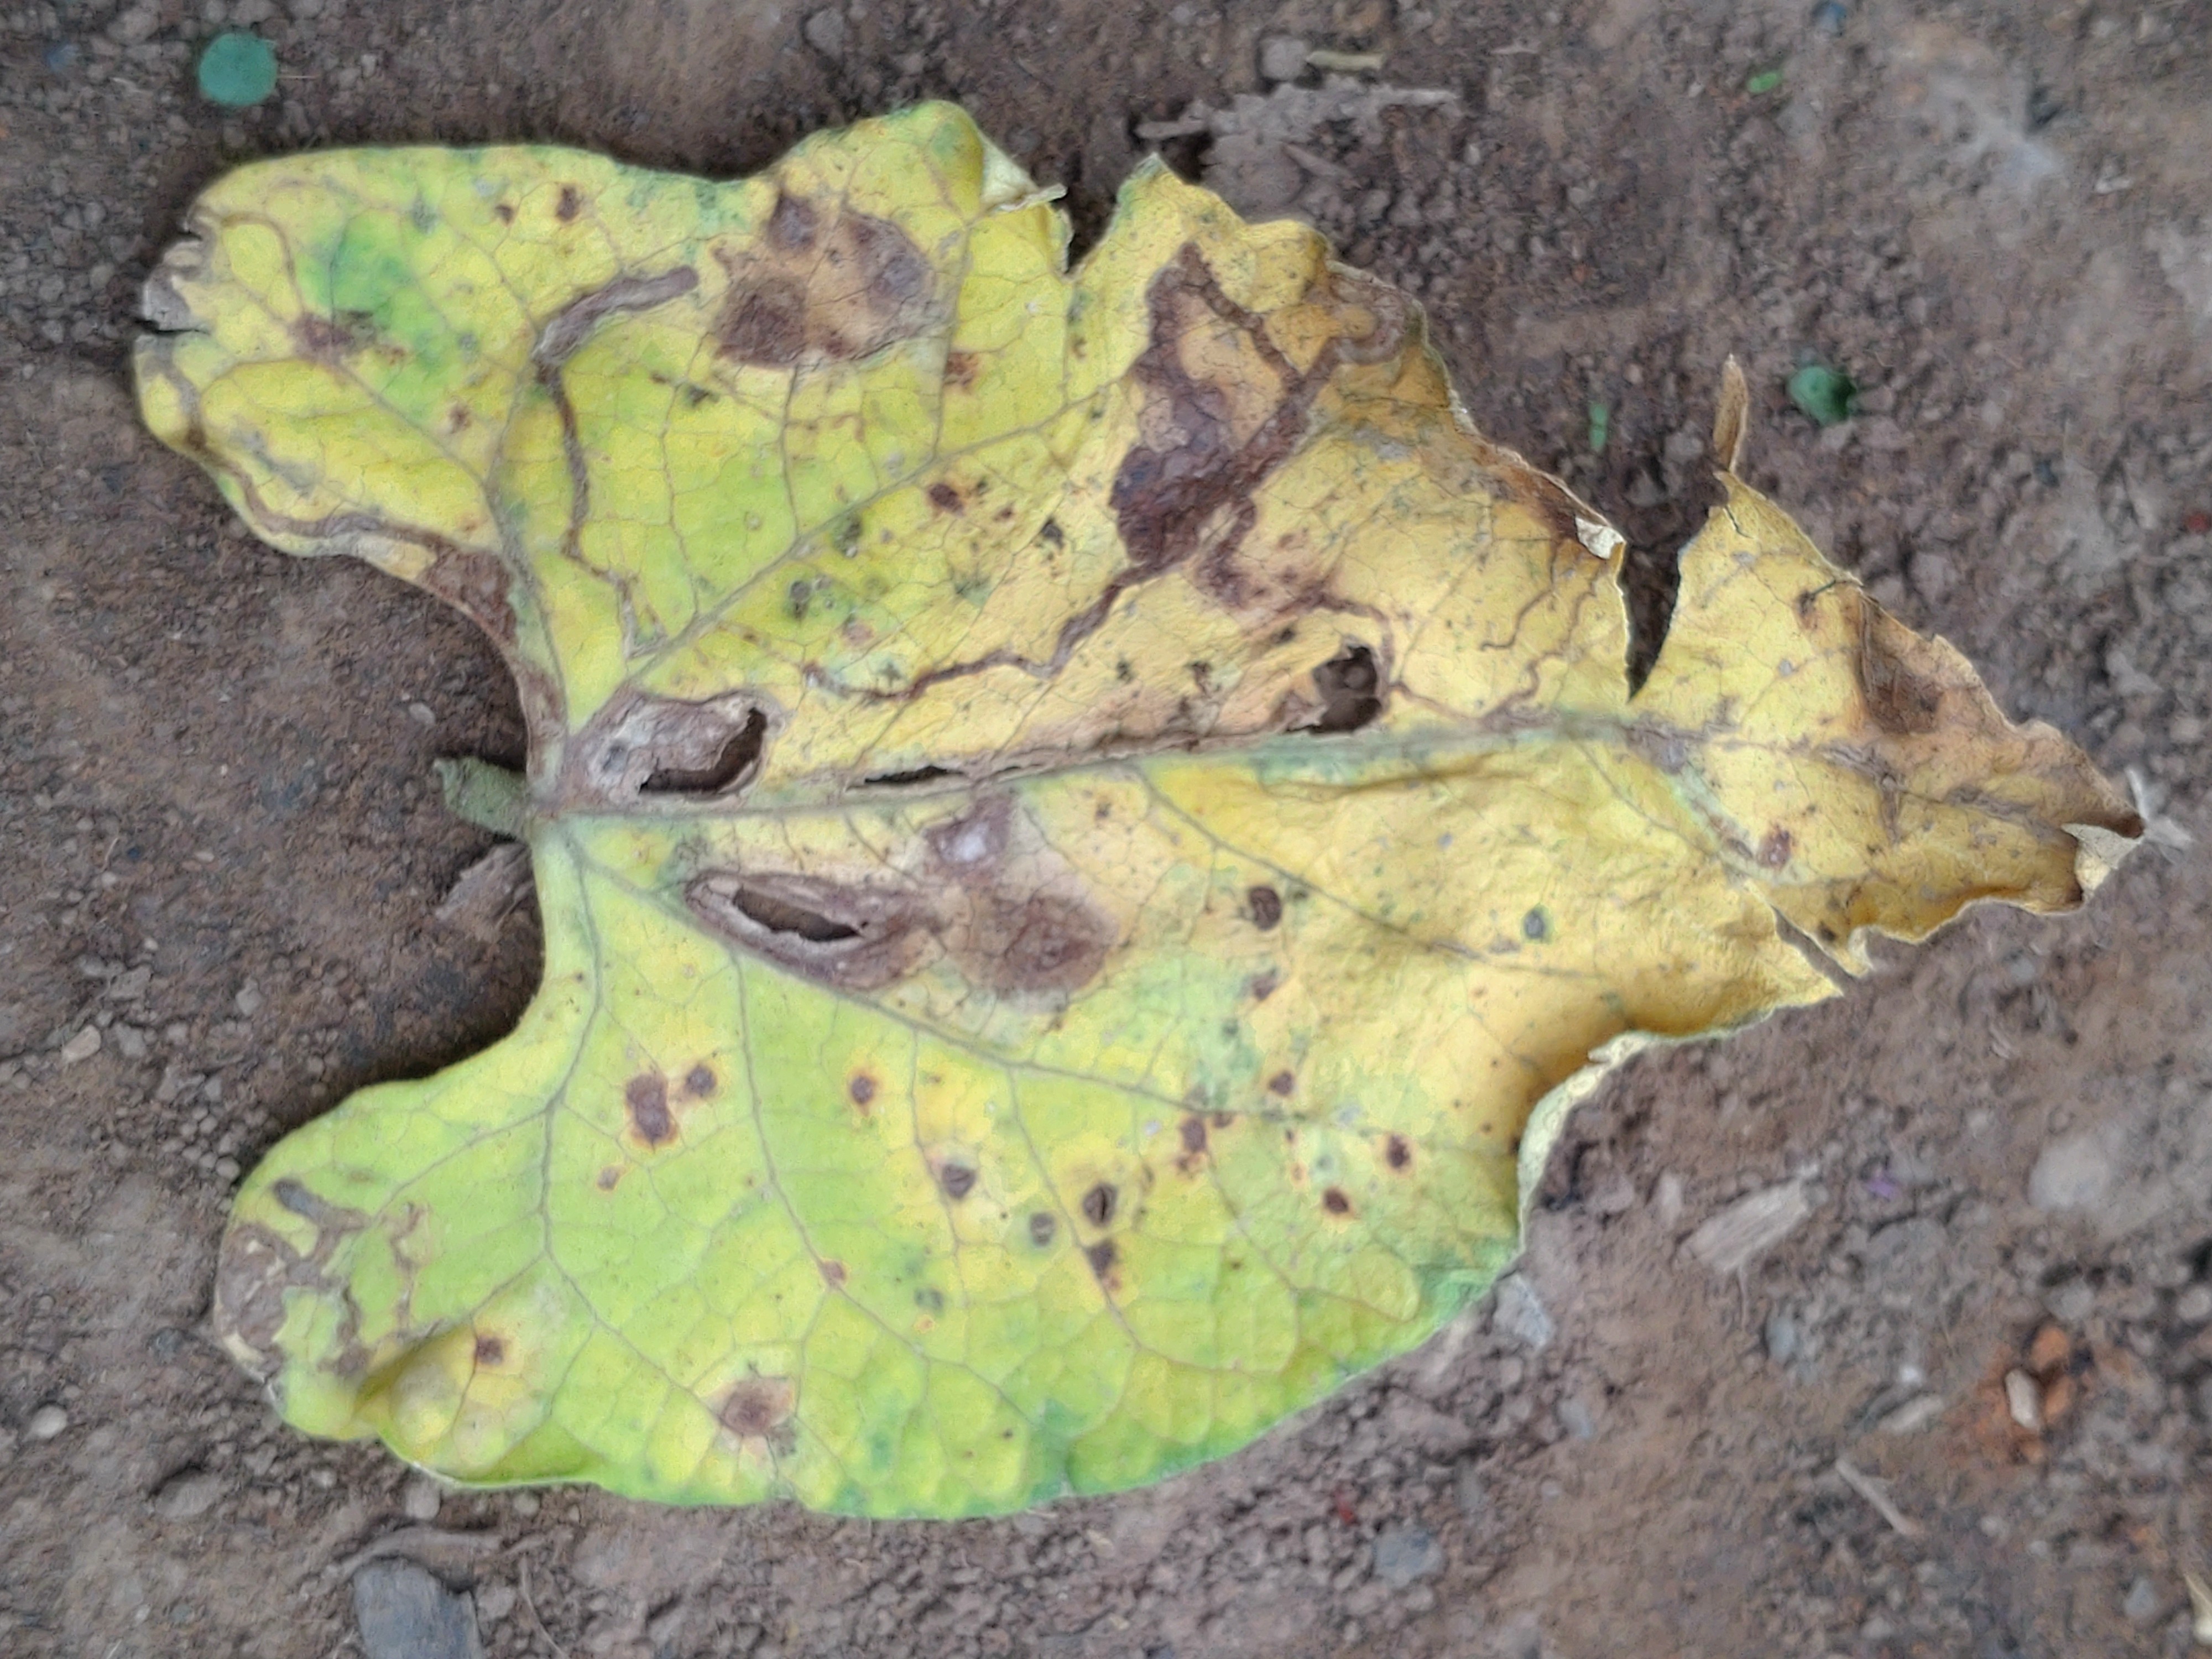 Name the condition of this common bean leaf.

anthracnose
